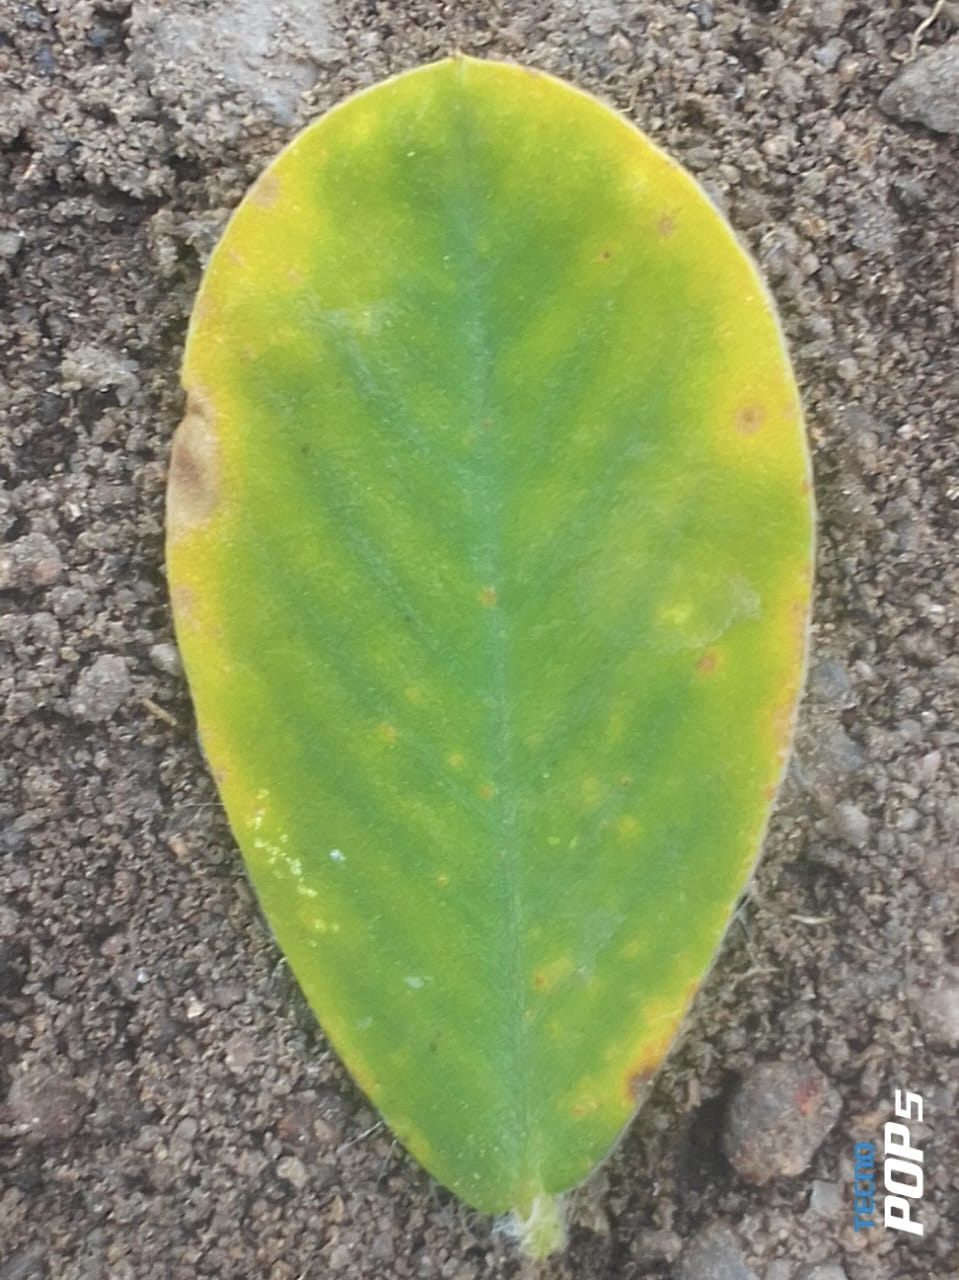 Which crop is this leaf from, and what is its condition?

peanut, groundnut rosette virus
